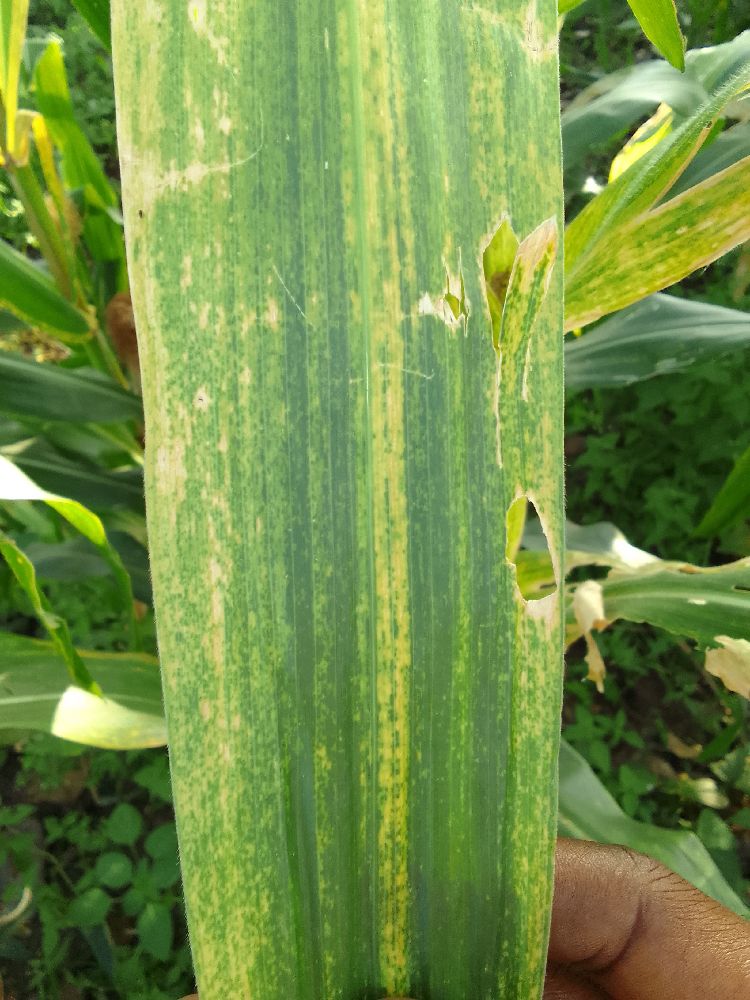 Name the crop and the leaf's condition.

maize, maize lethal necrosis
